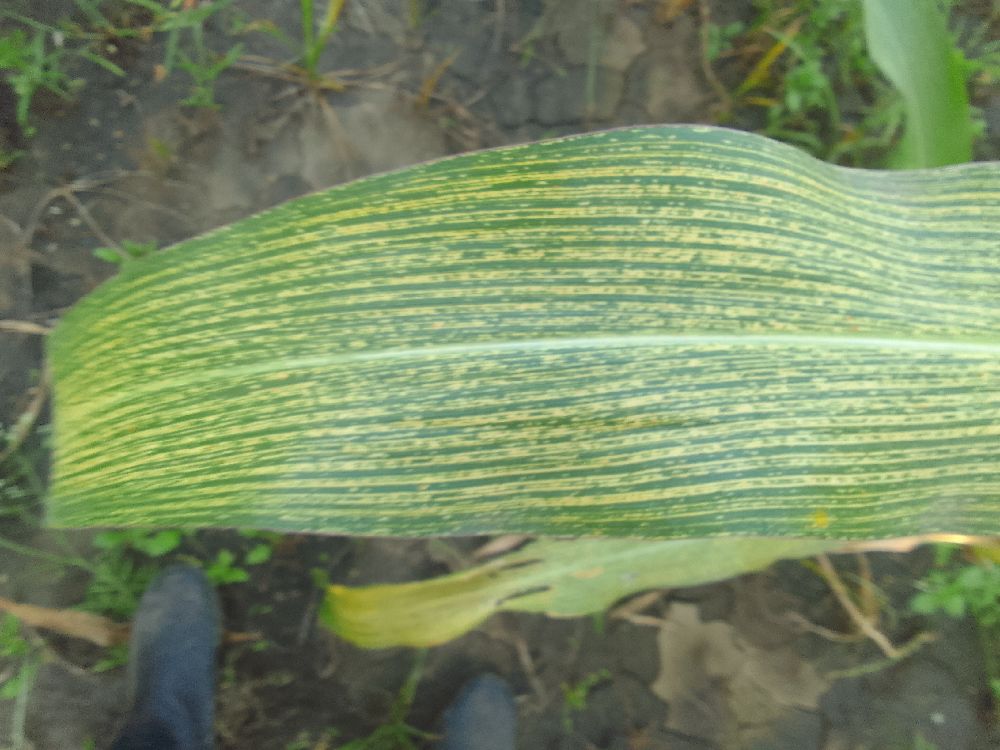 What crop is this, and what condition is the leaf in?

maize, maize streak virus
